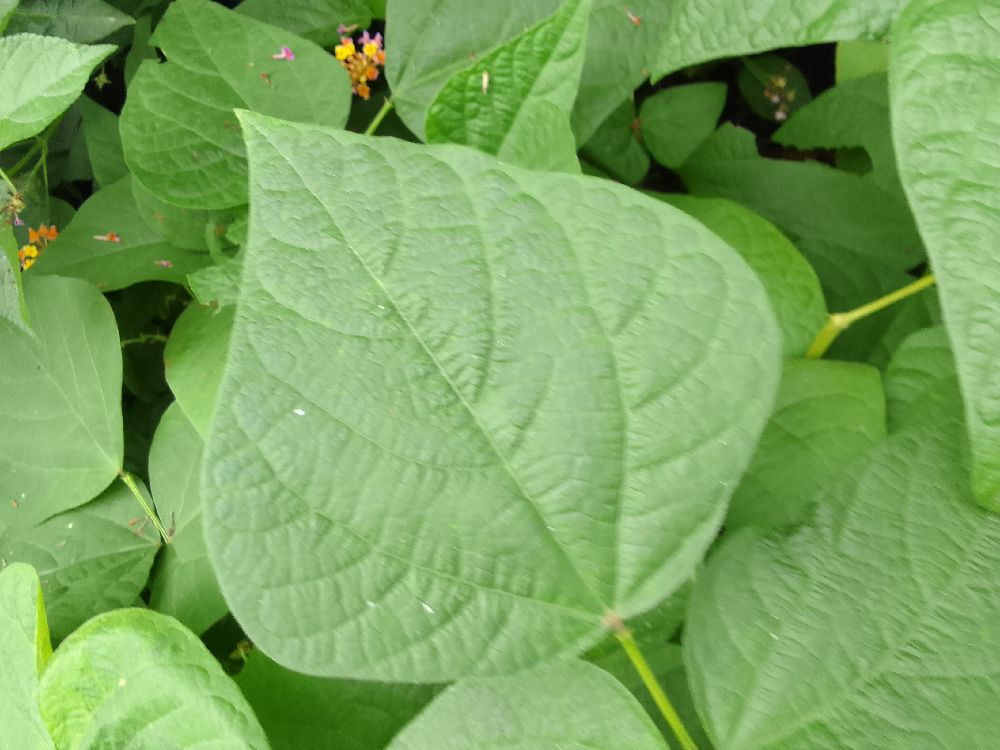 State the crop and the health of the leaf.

common bean, healthy
